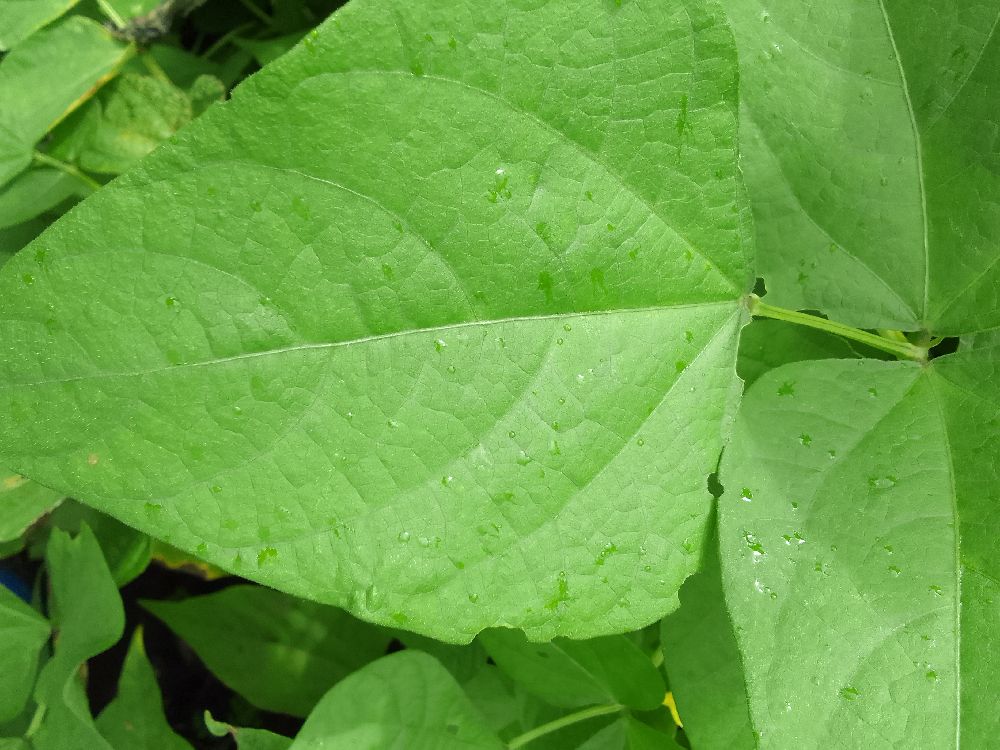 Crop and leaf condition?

common bean, healthy
